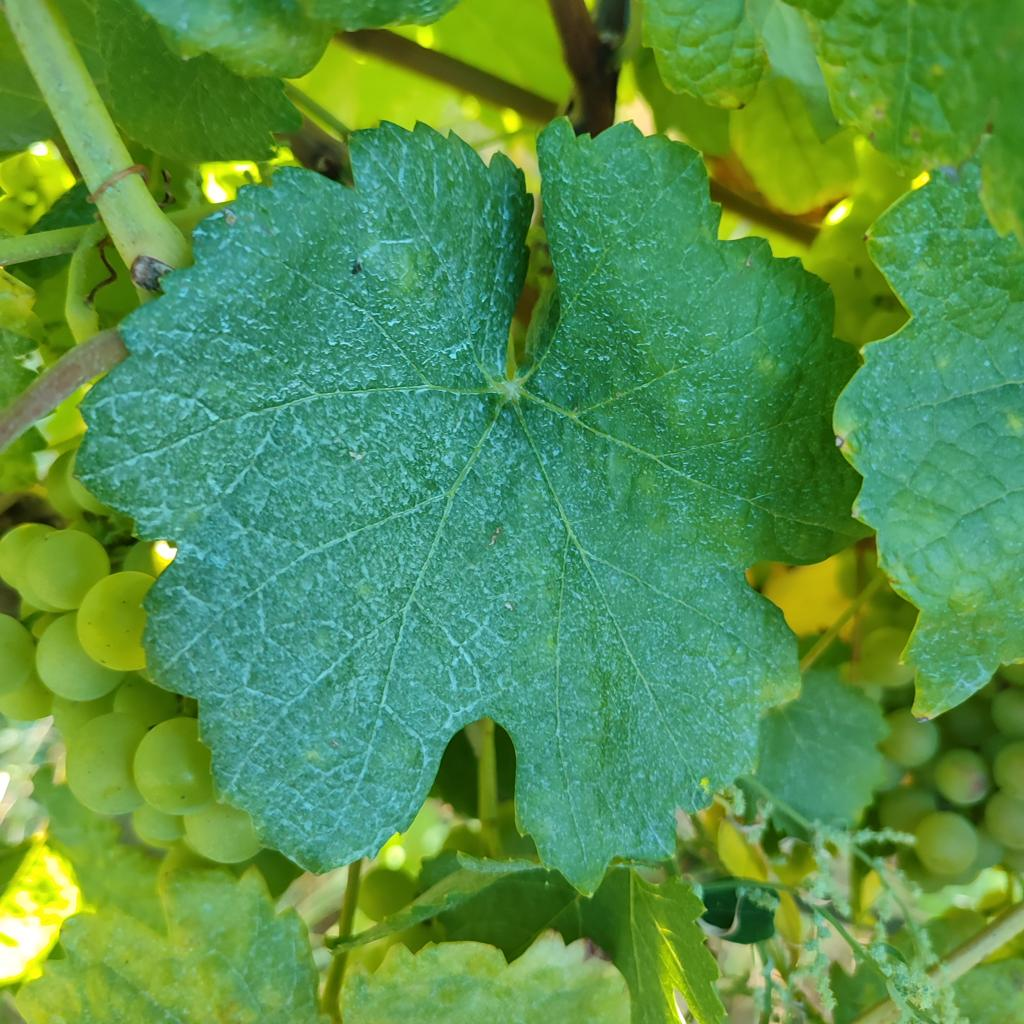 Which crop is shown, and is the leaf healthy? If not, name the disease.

grapevine, healthy
